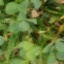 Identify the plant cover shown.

unstructured weed
